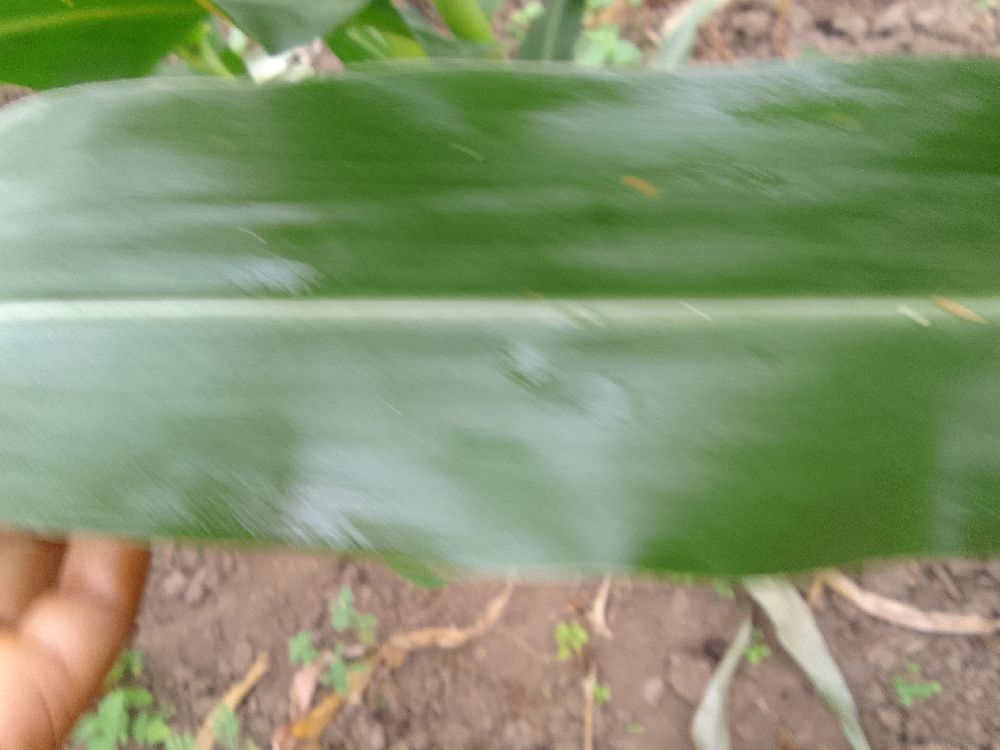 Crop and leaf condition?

maize, healthy
